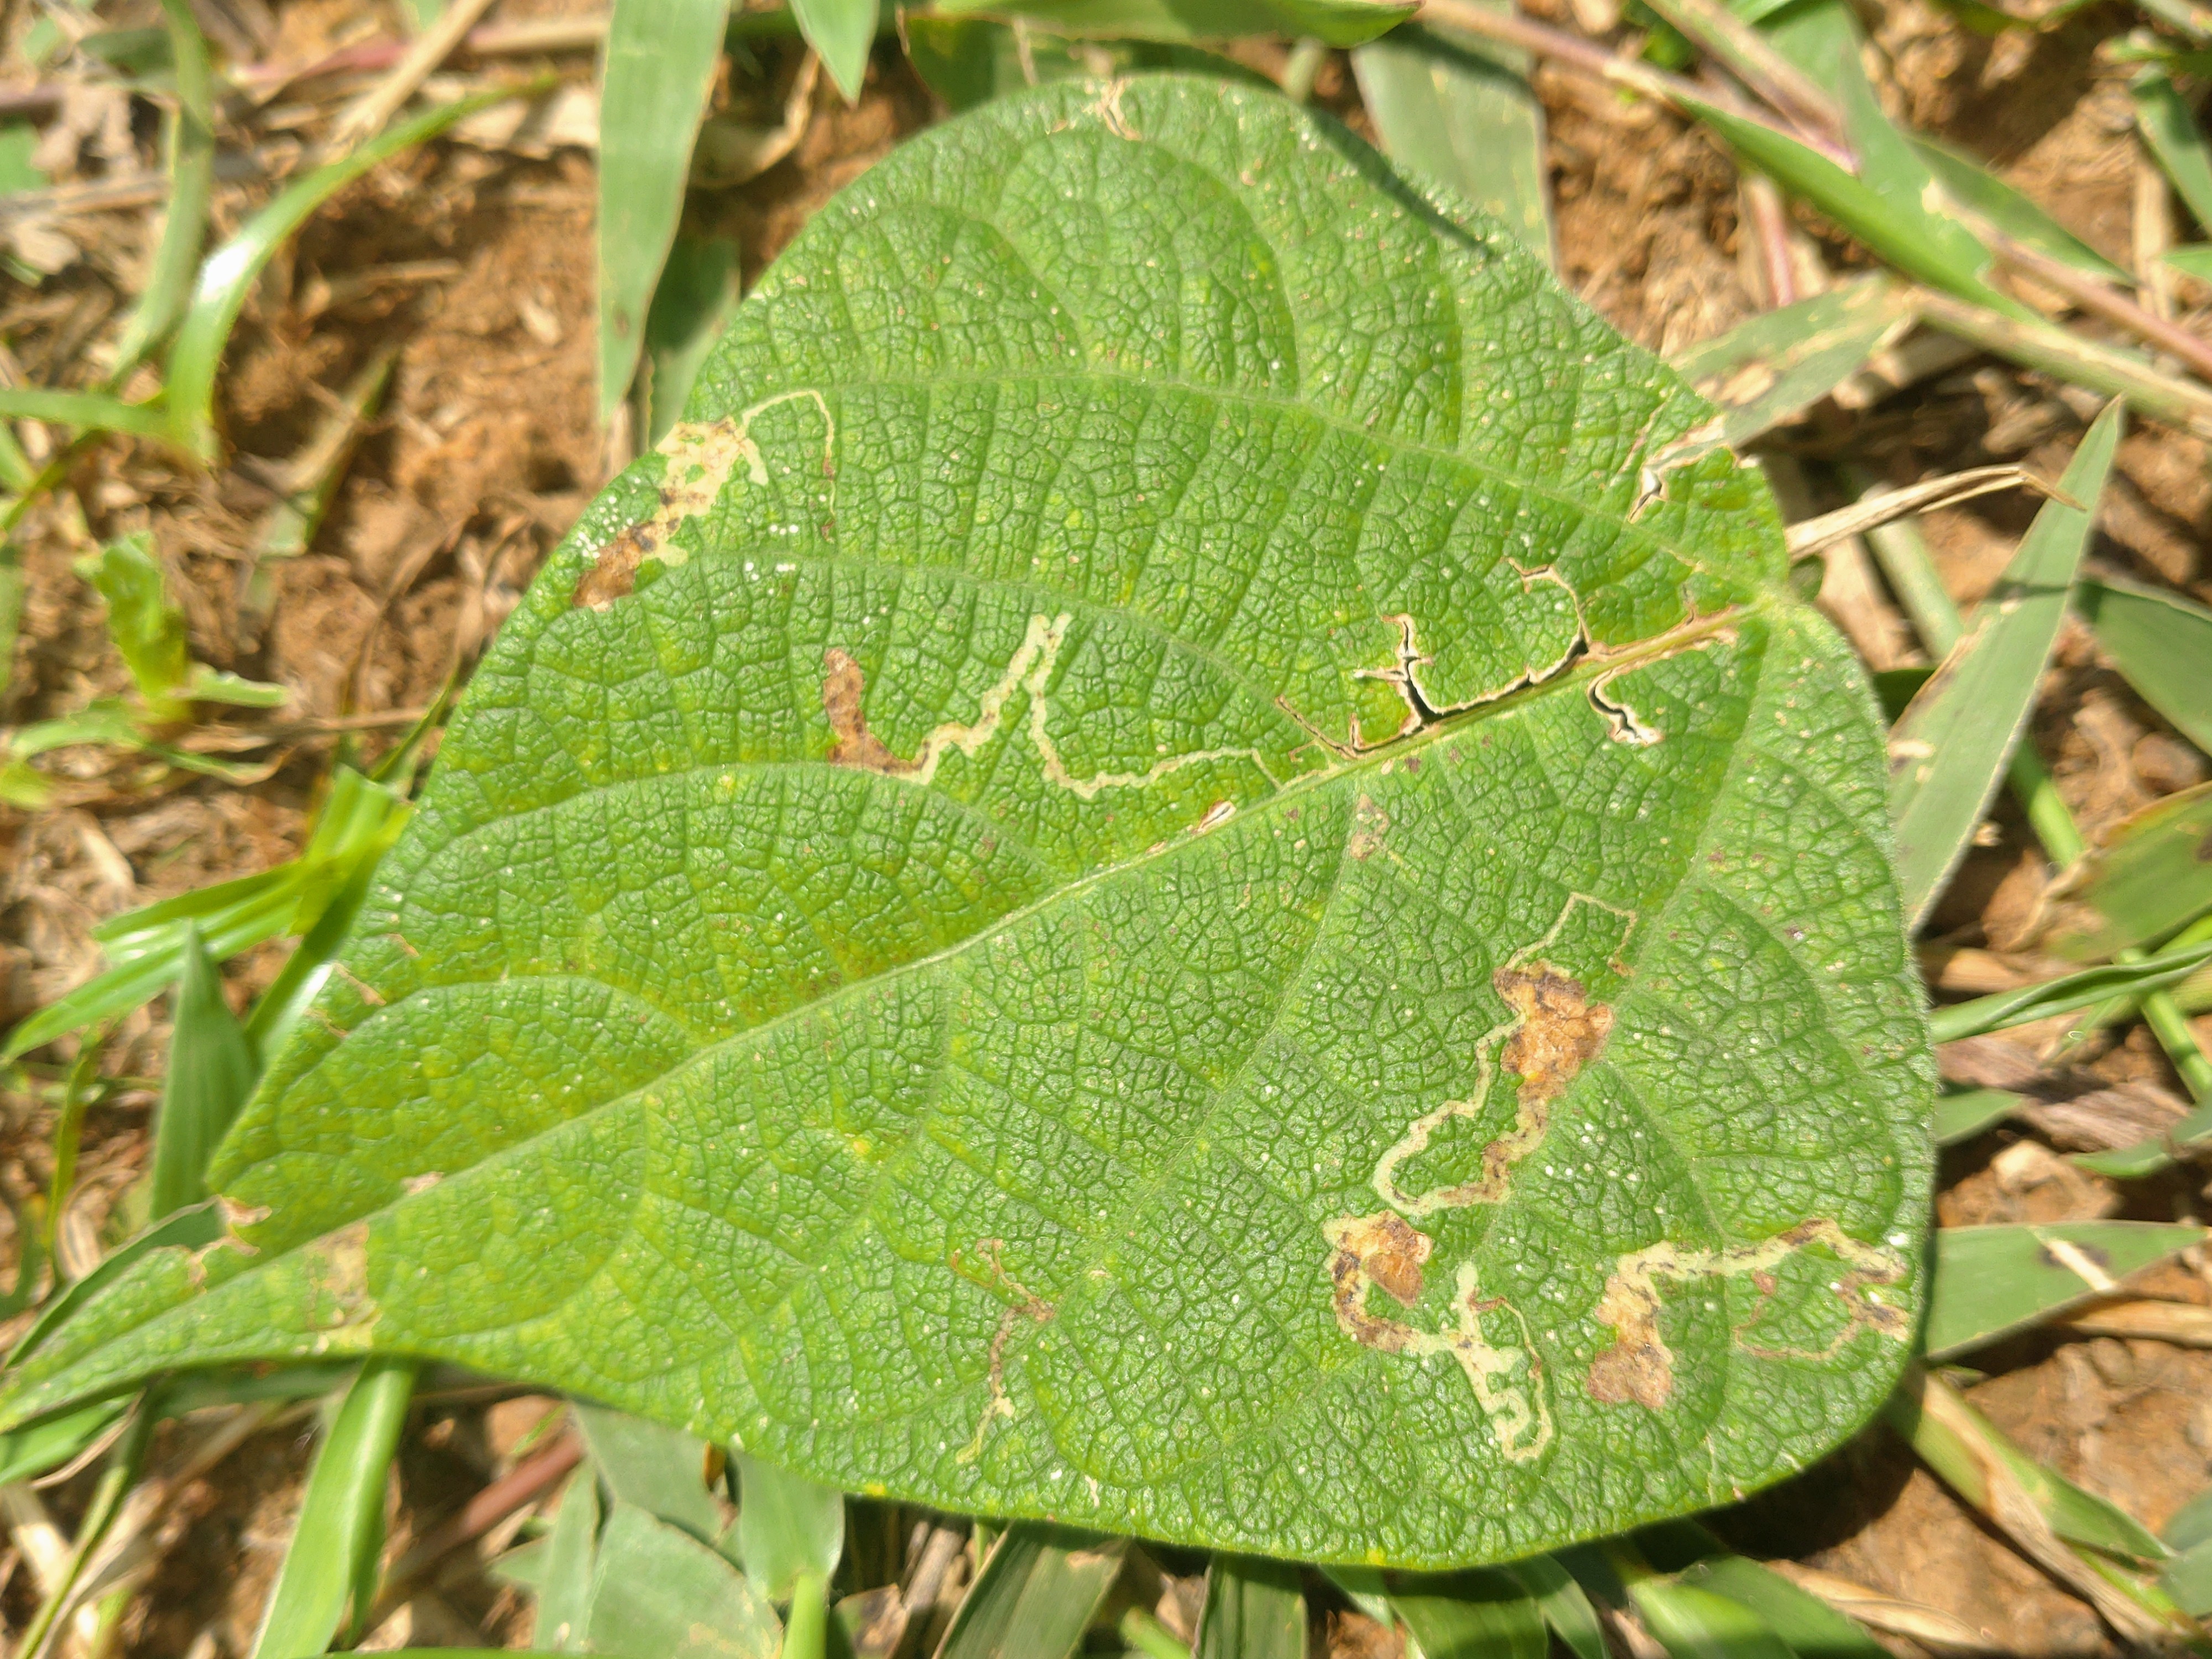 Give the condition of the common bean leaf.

anthracnose
